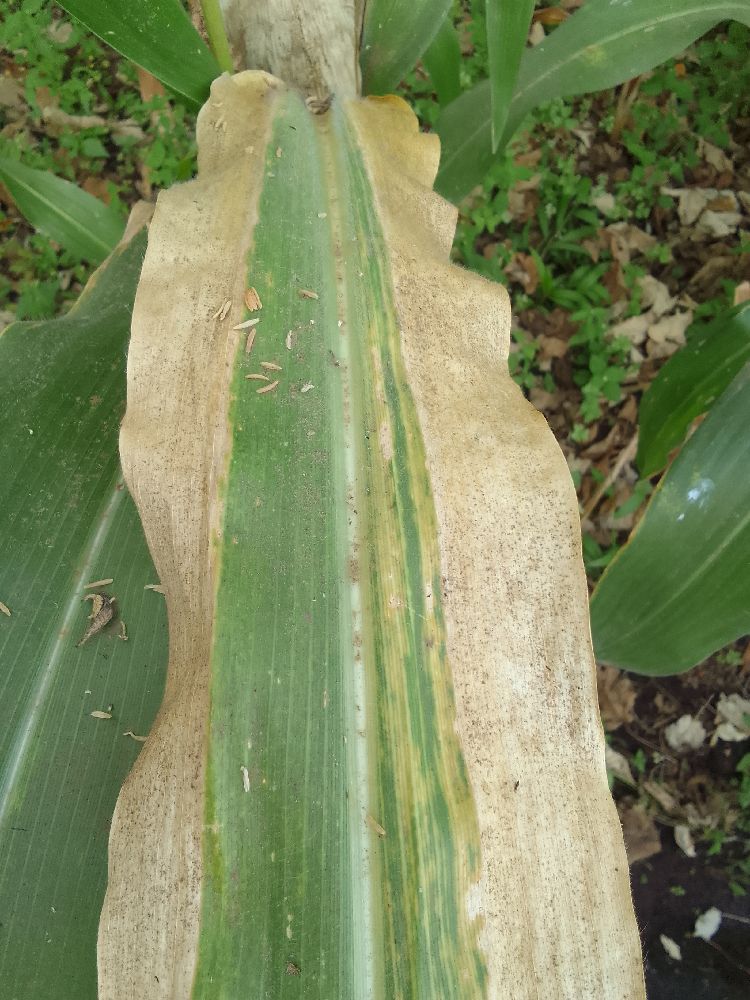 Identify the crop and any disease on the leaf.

maize, maize lethal necrosis
